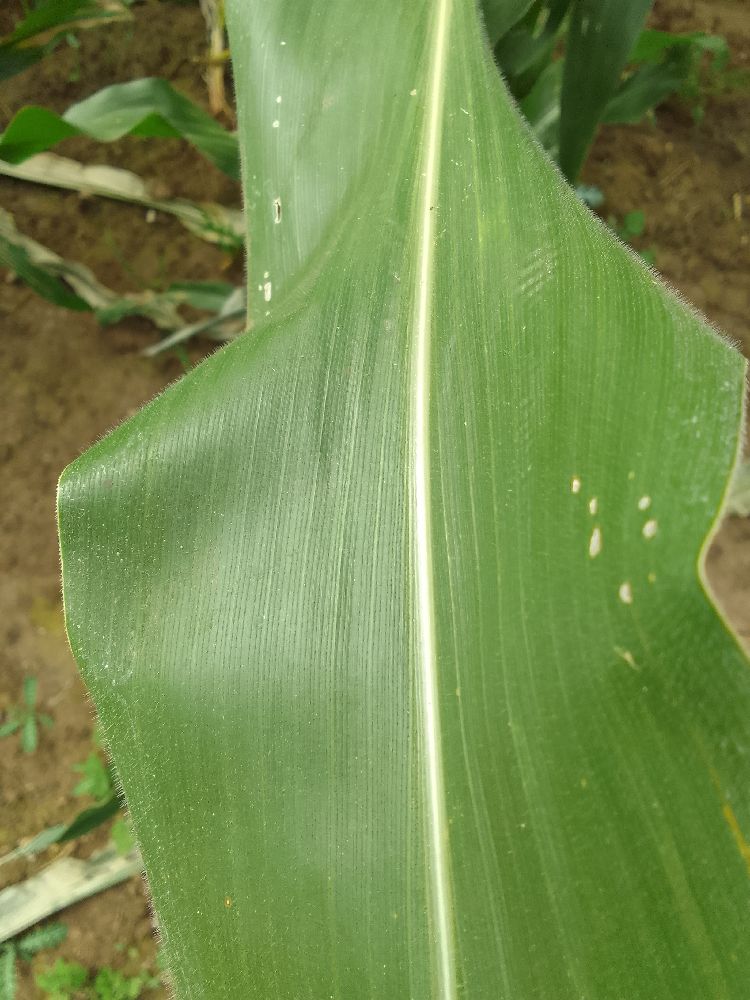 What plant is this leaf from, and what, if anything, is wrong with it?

maize, healthy
